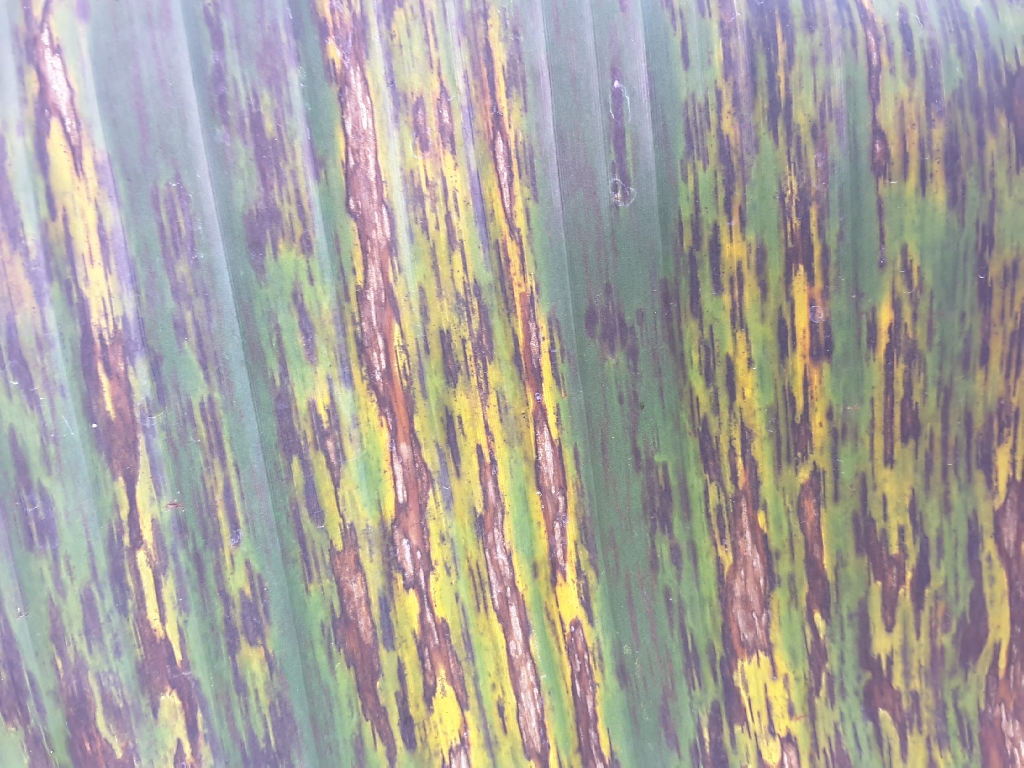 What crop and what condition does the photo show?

banana, black sigatoka
